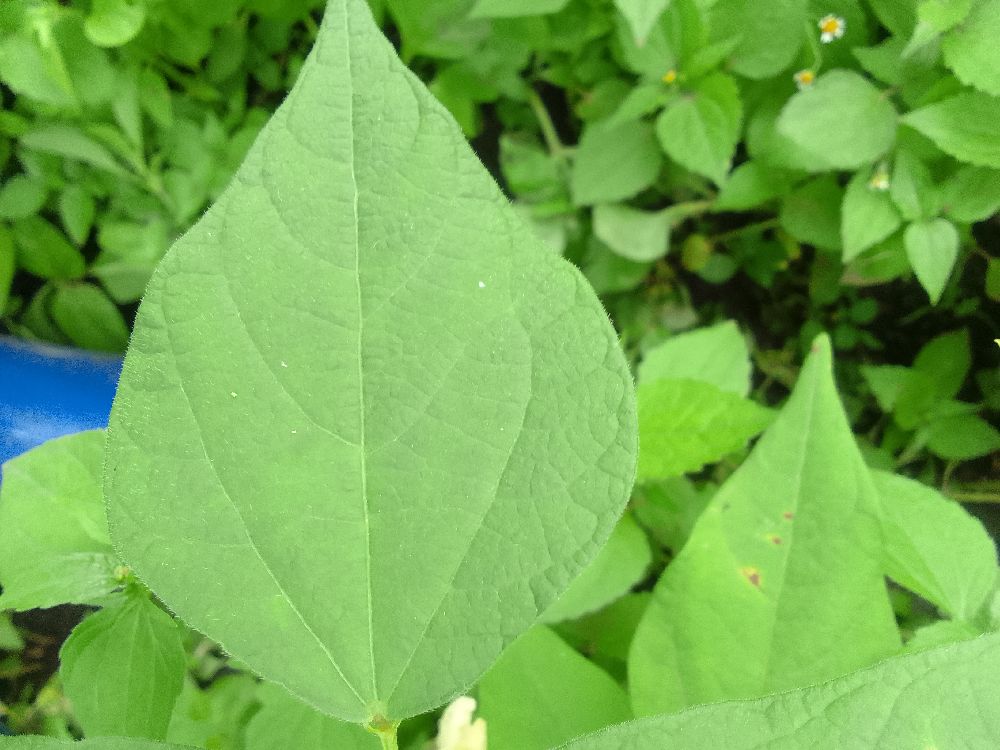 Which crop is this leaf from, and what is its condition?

common bean, healthy
